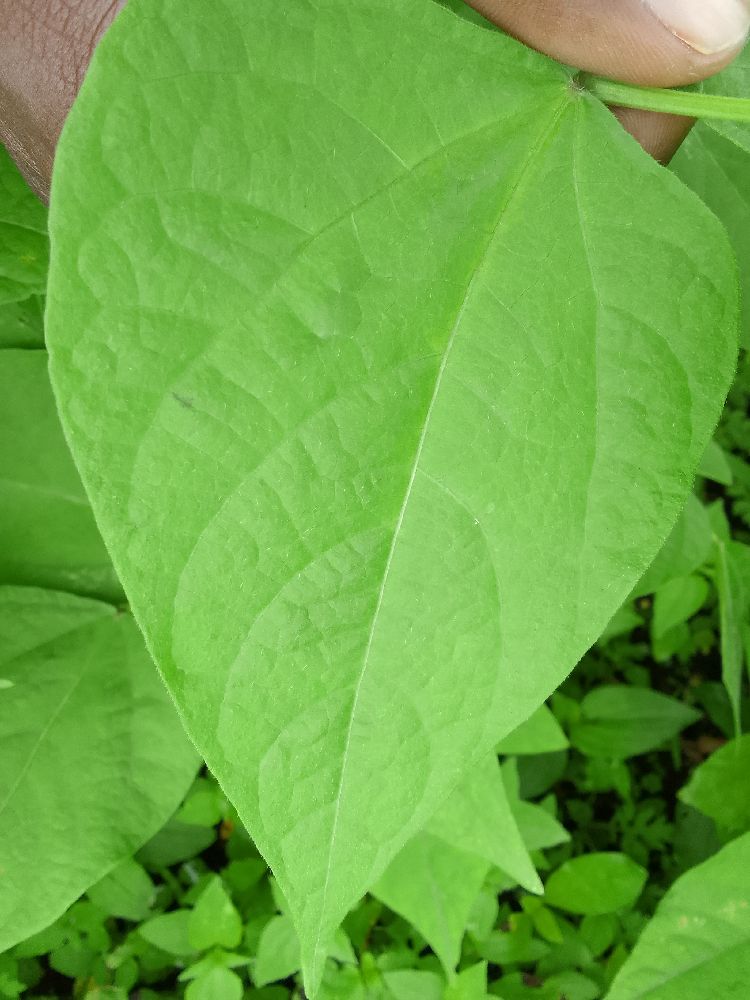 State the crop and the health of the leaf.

common bean, healthy
